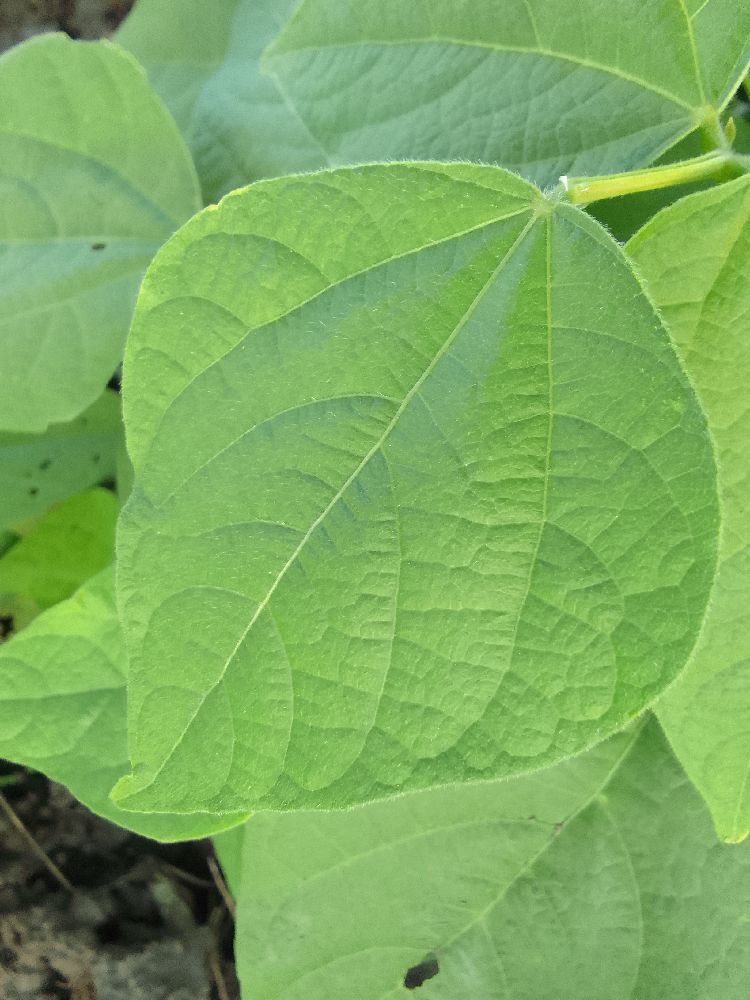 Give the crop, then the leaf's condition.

common bean, healthy
